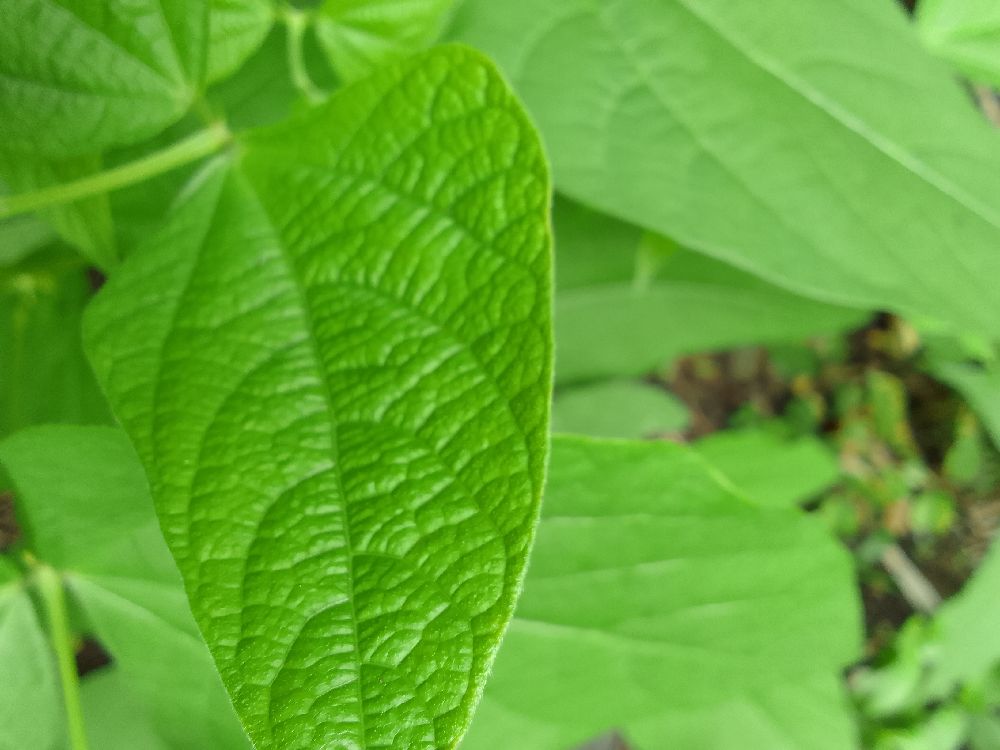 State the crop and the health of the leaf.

common bean, healthy
